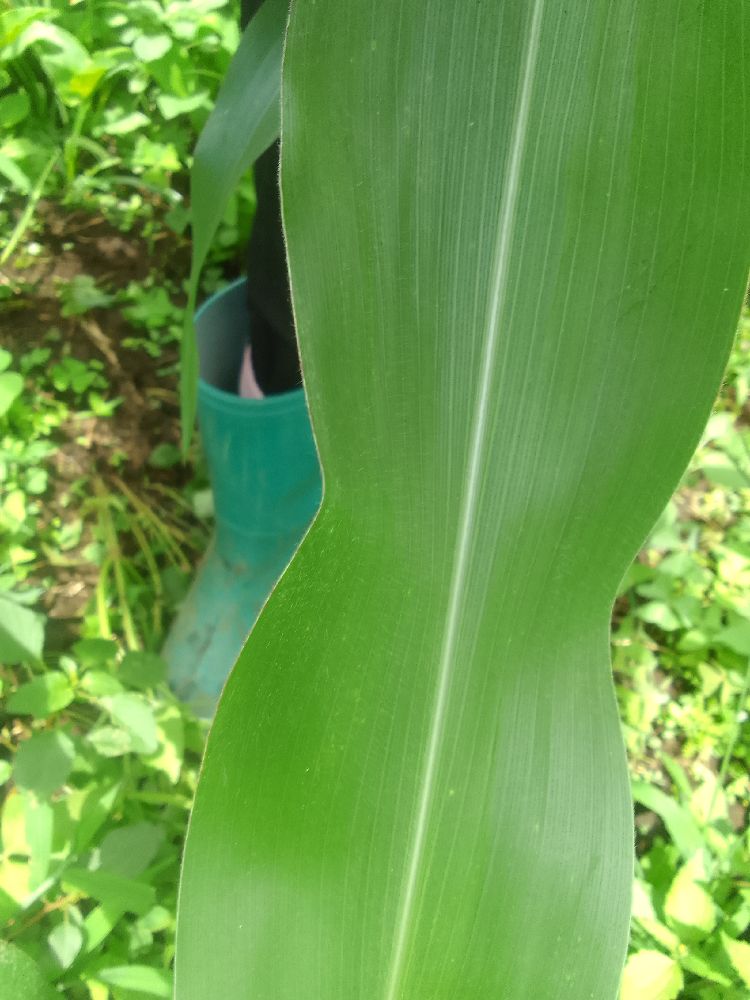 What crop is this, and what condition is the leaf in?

maize, healthy
